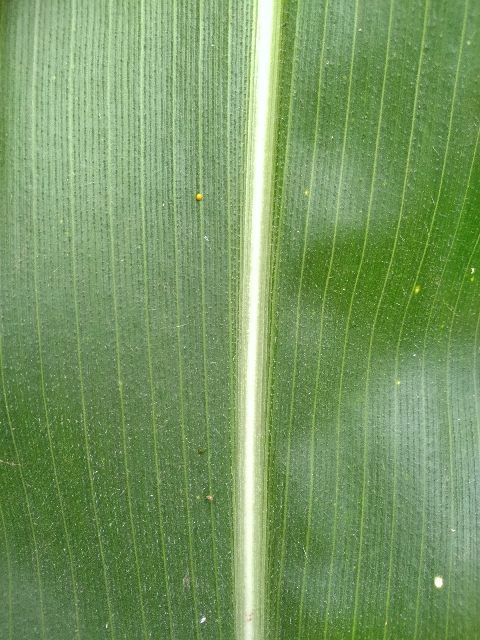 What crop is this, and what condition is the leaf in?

maize, healthy
